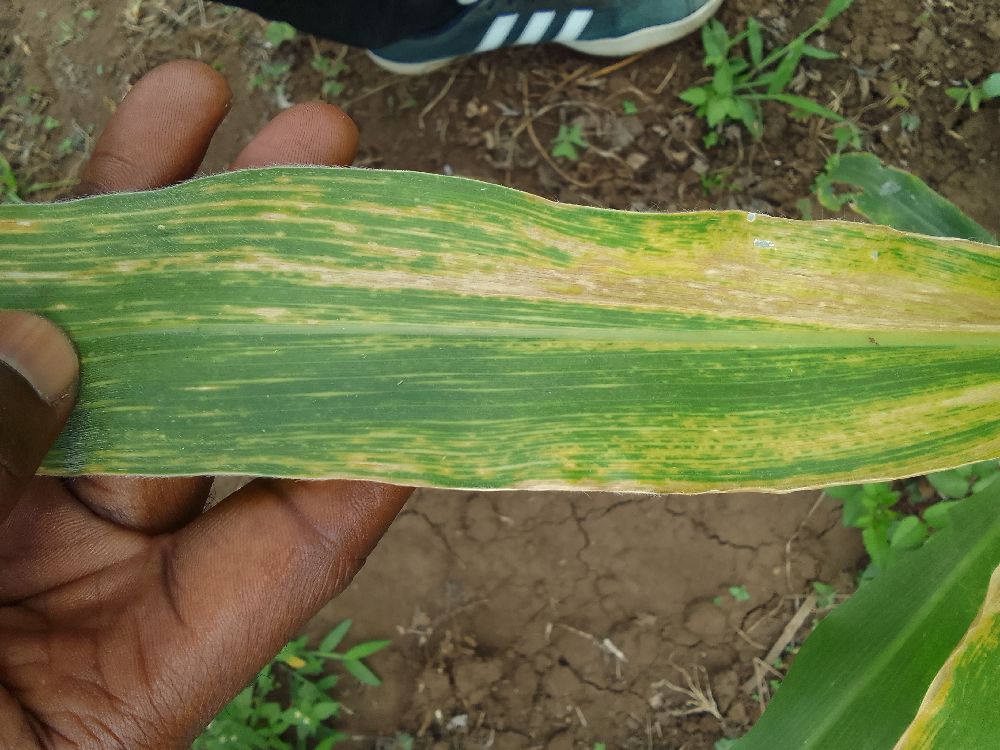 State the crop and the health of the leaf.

maize, maize lethal necrosis
